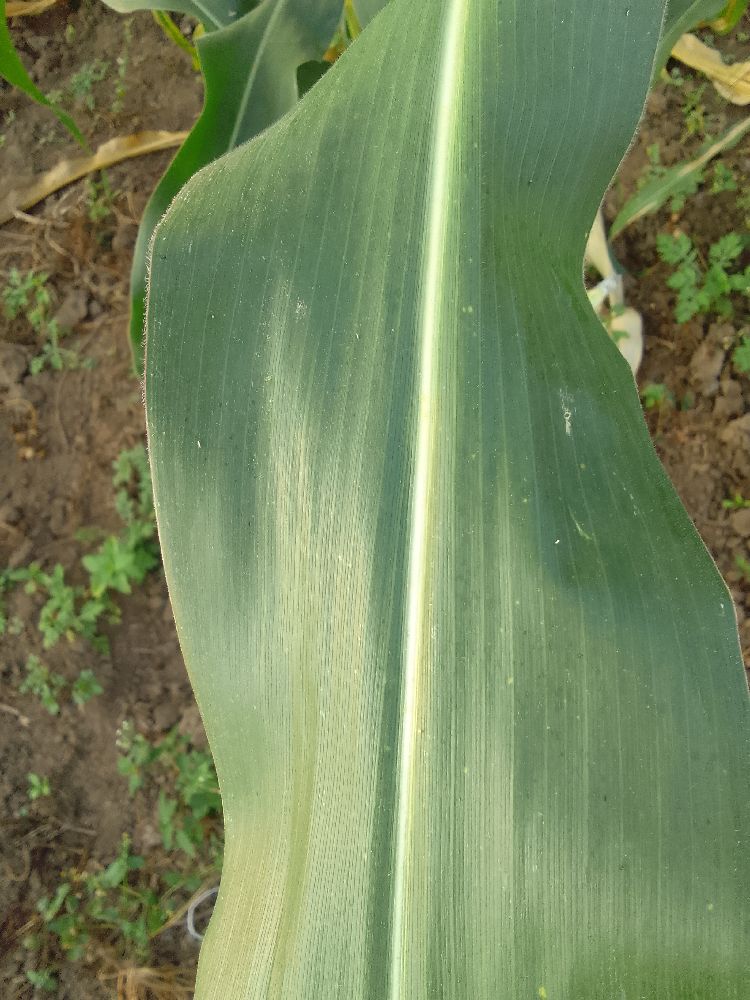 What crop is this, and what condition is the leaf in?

maize, healthy
